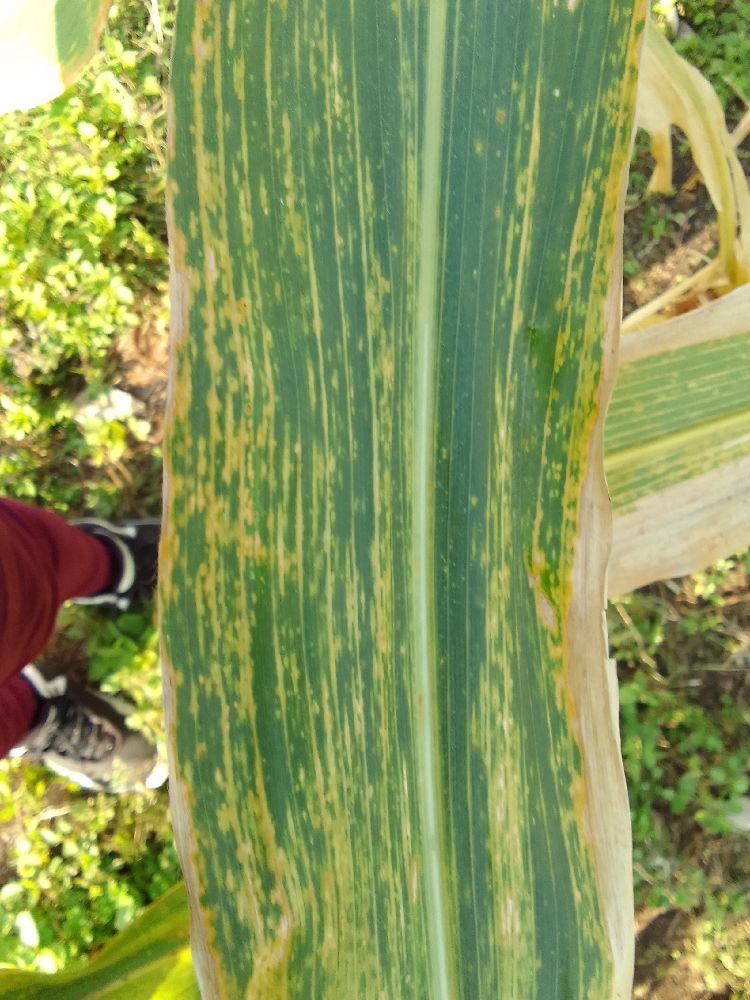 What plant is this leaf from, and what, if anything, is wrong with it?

maize, maize lethal necrosis
